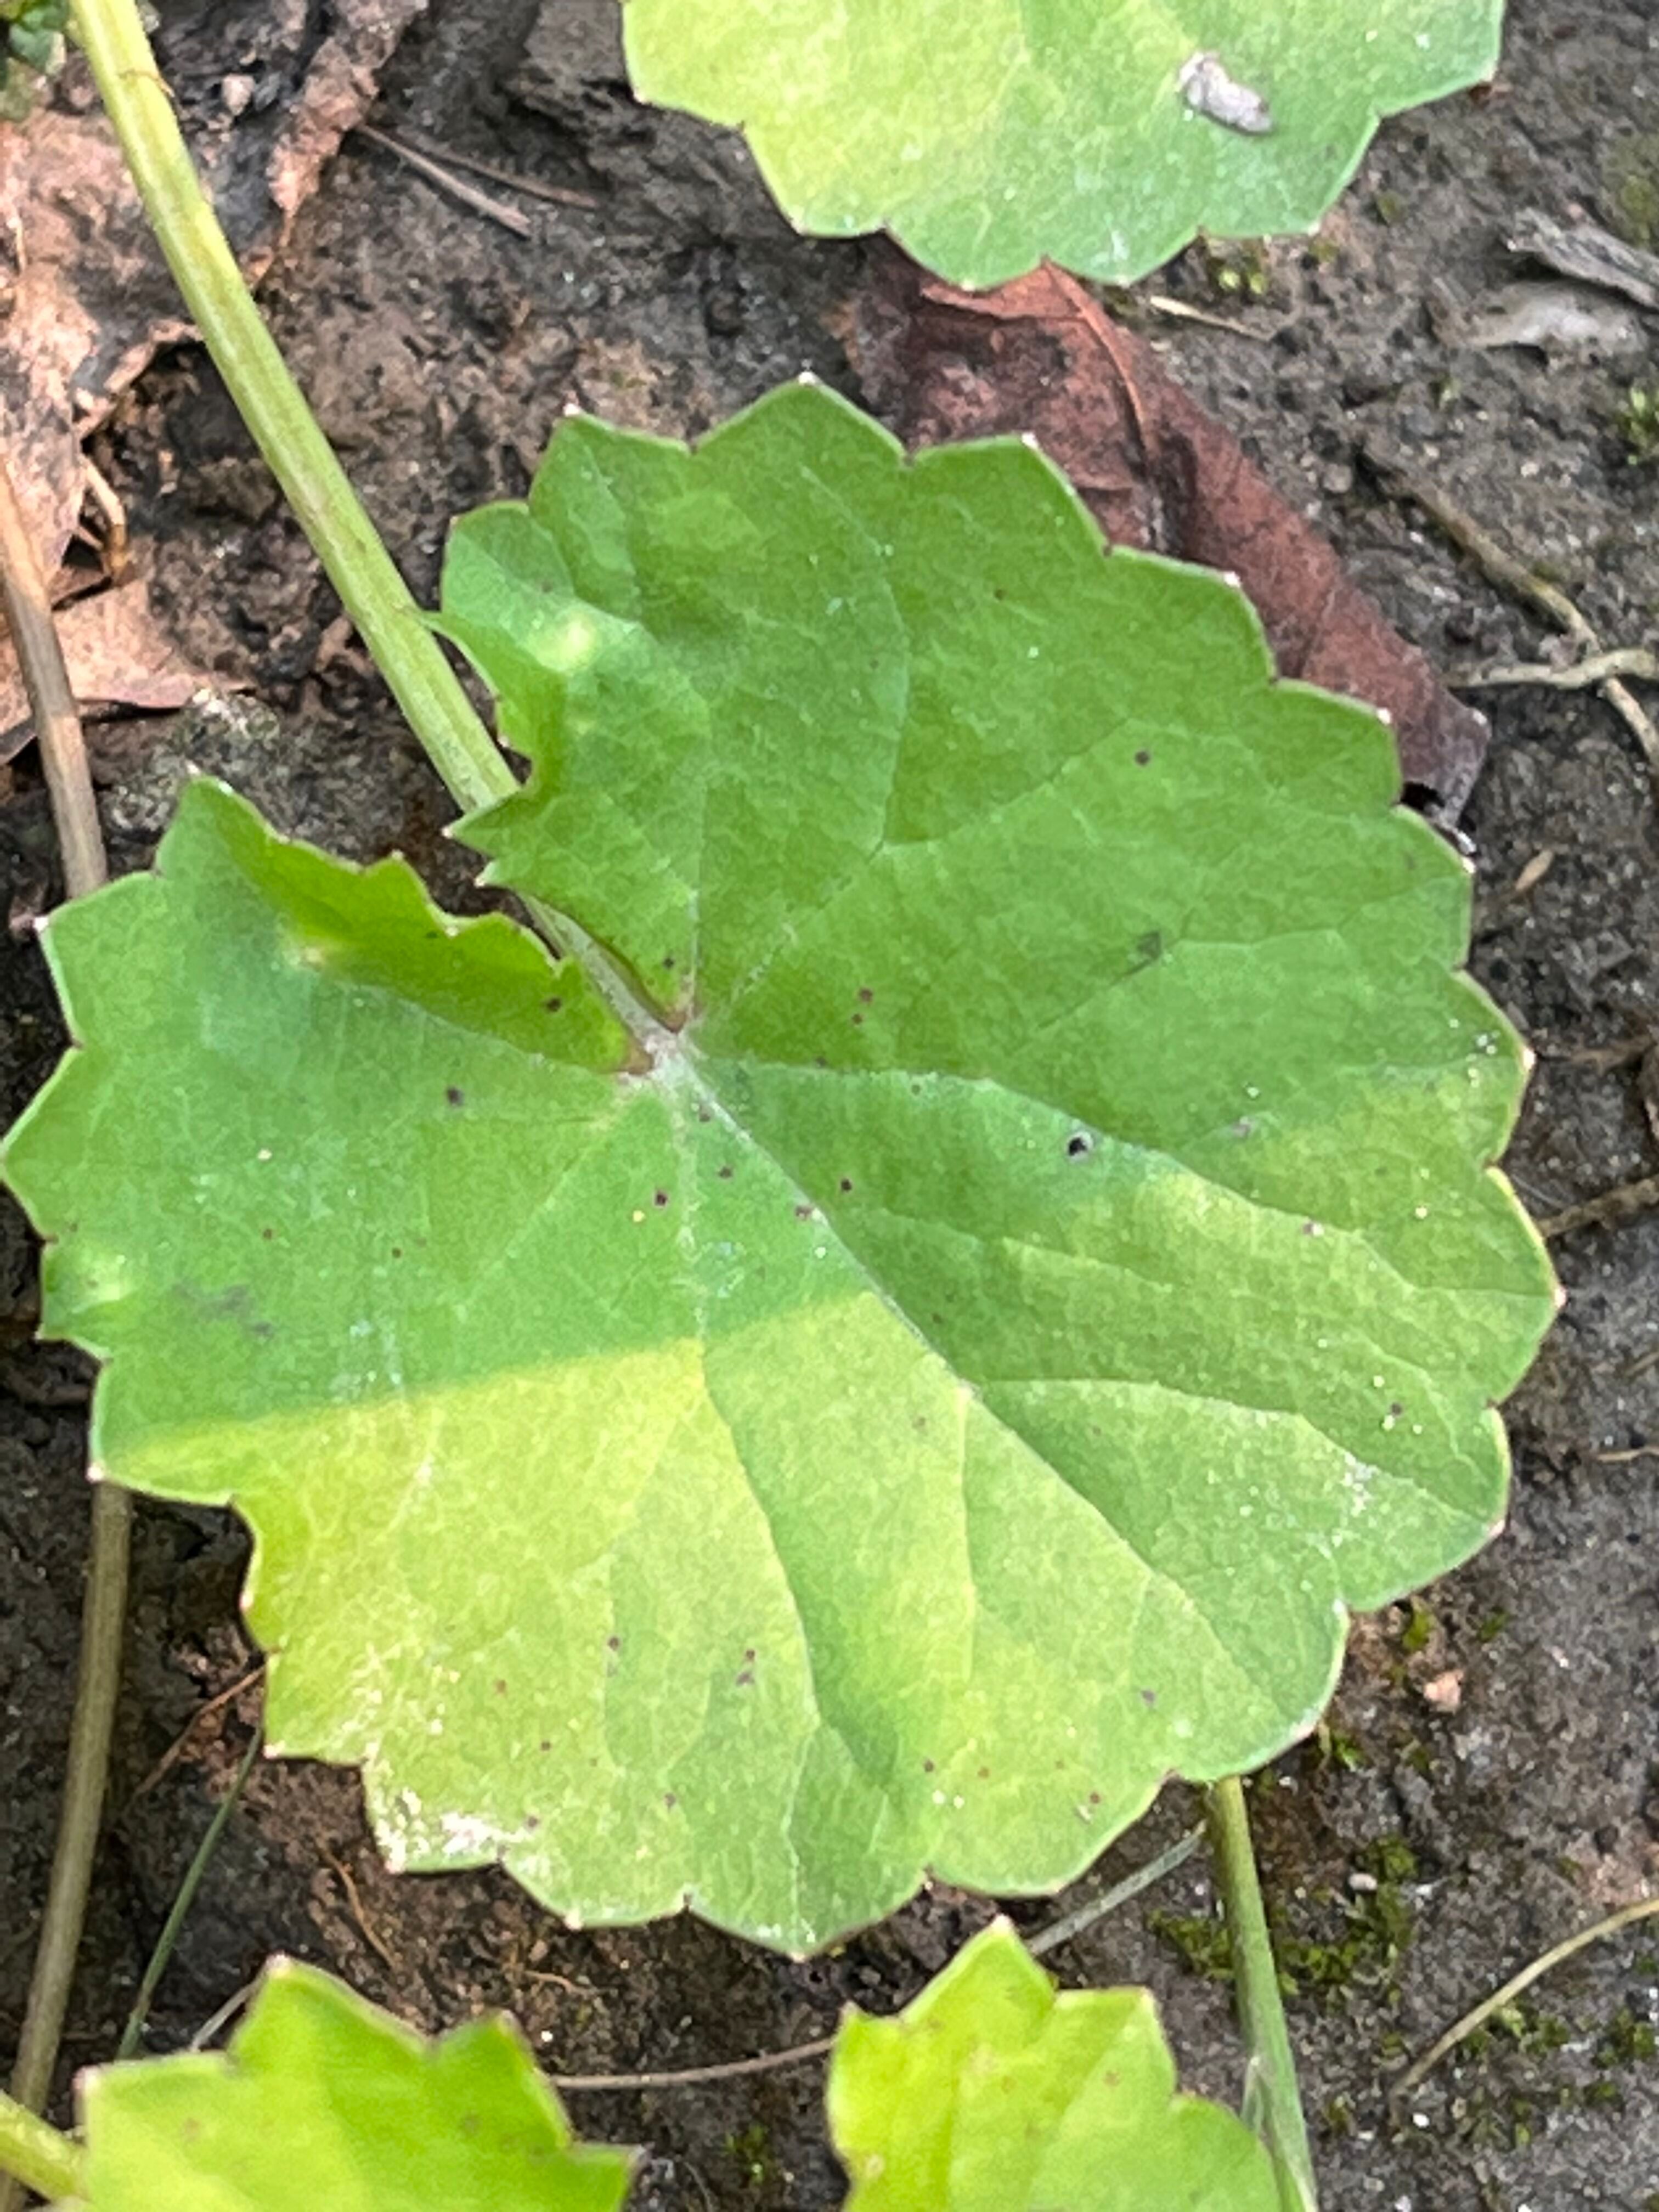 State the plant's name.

thankuni
